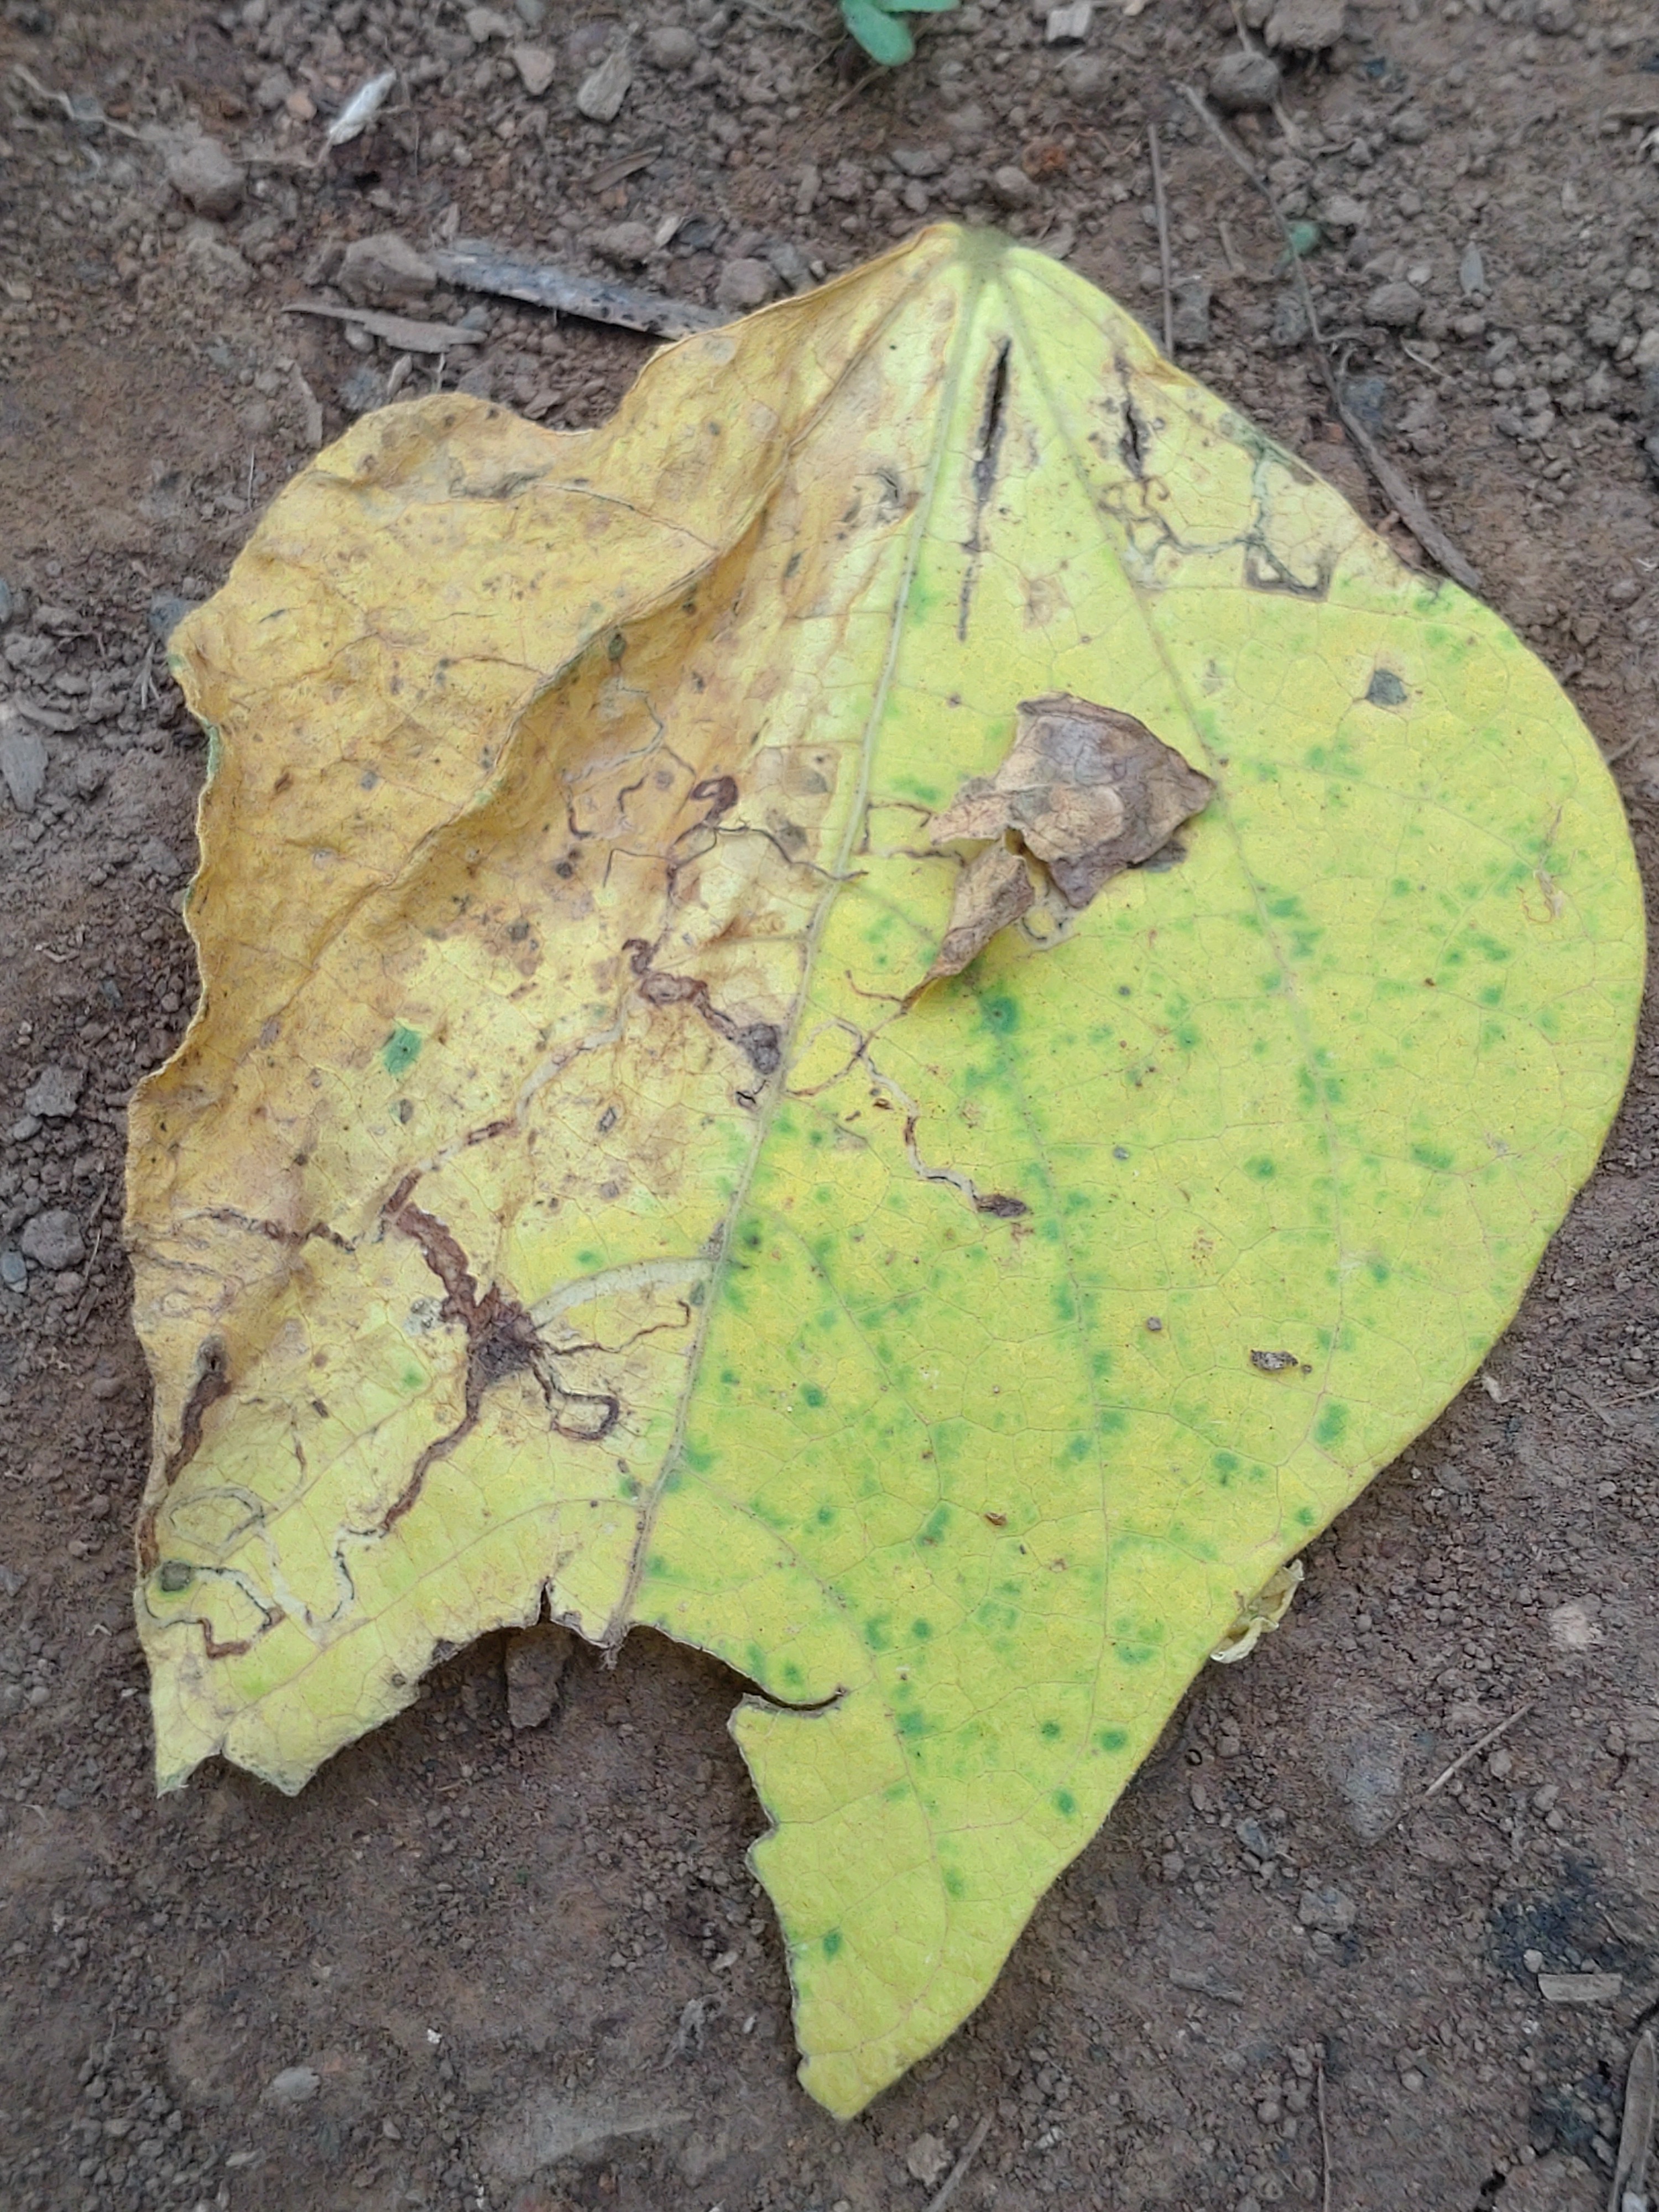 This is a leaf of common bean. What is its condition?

anthracnose
